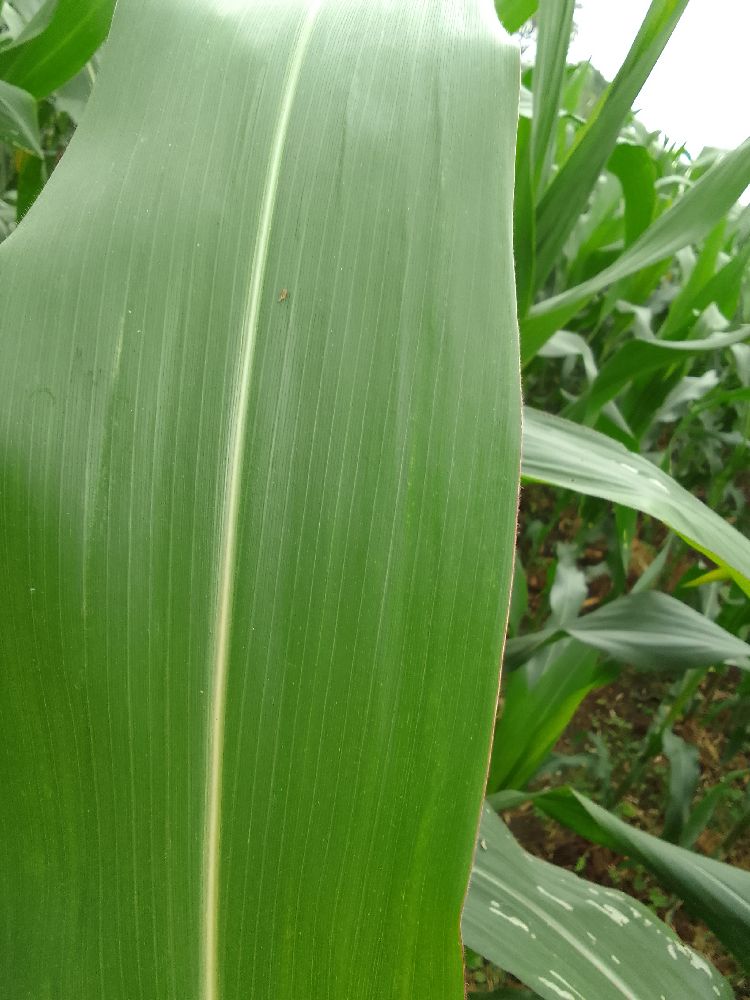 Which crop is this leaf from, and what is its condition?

maize, healthy
